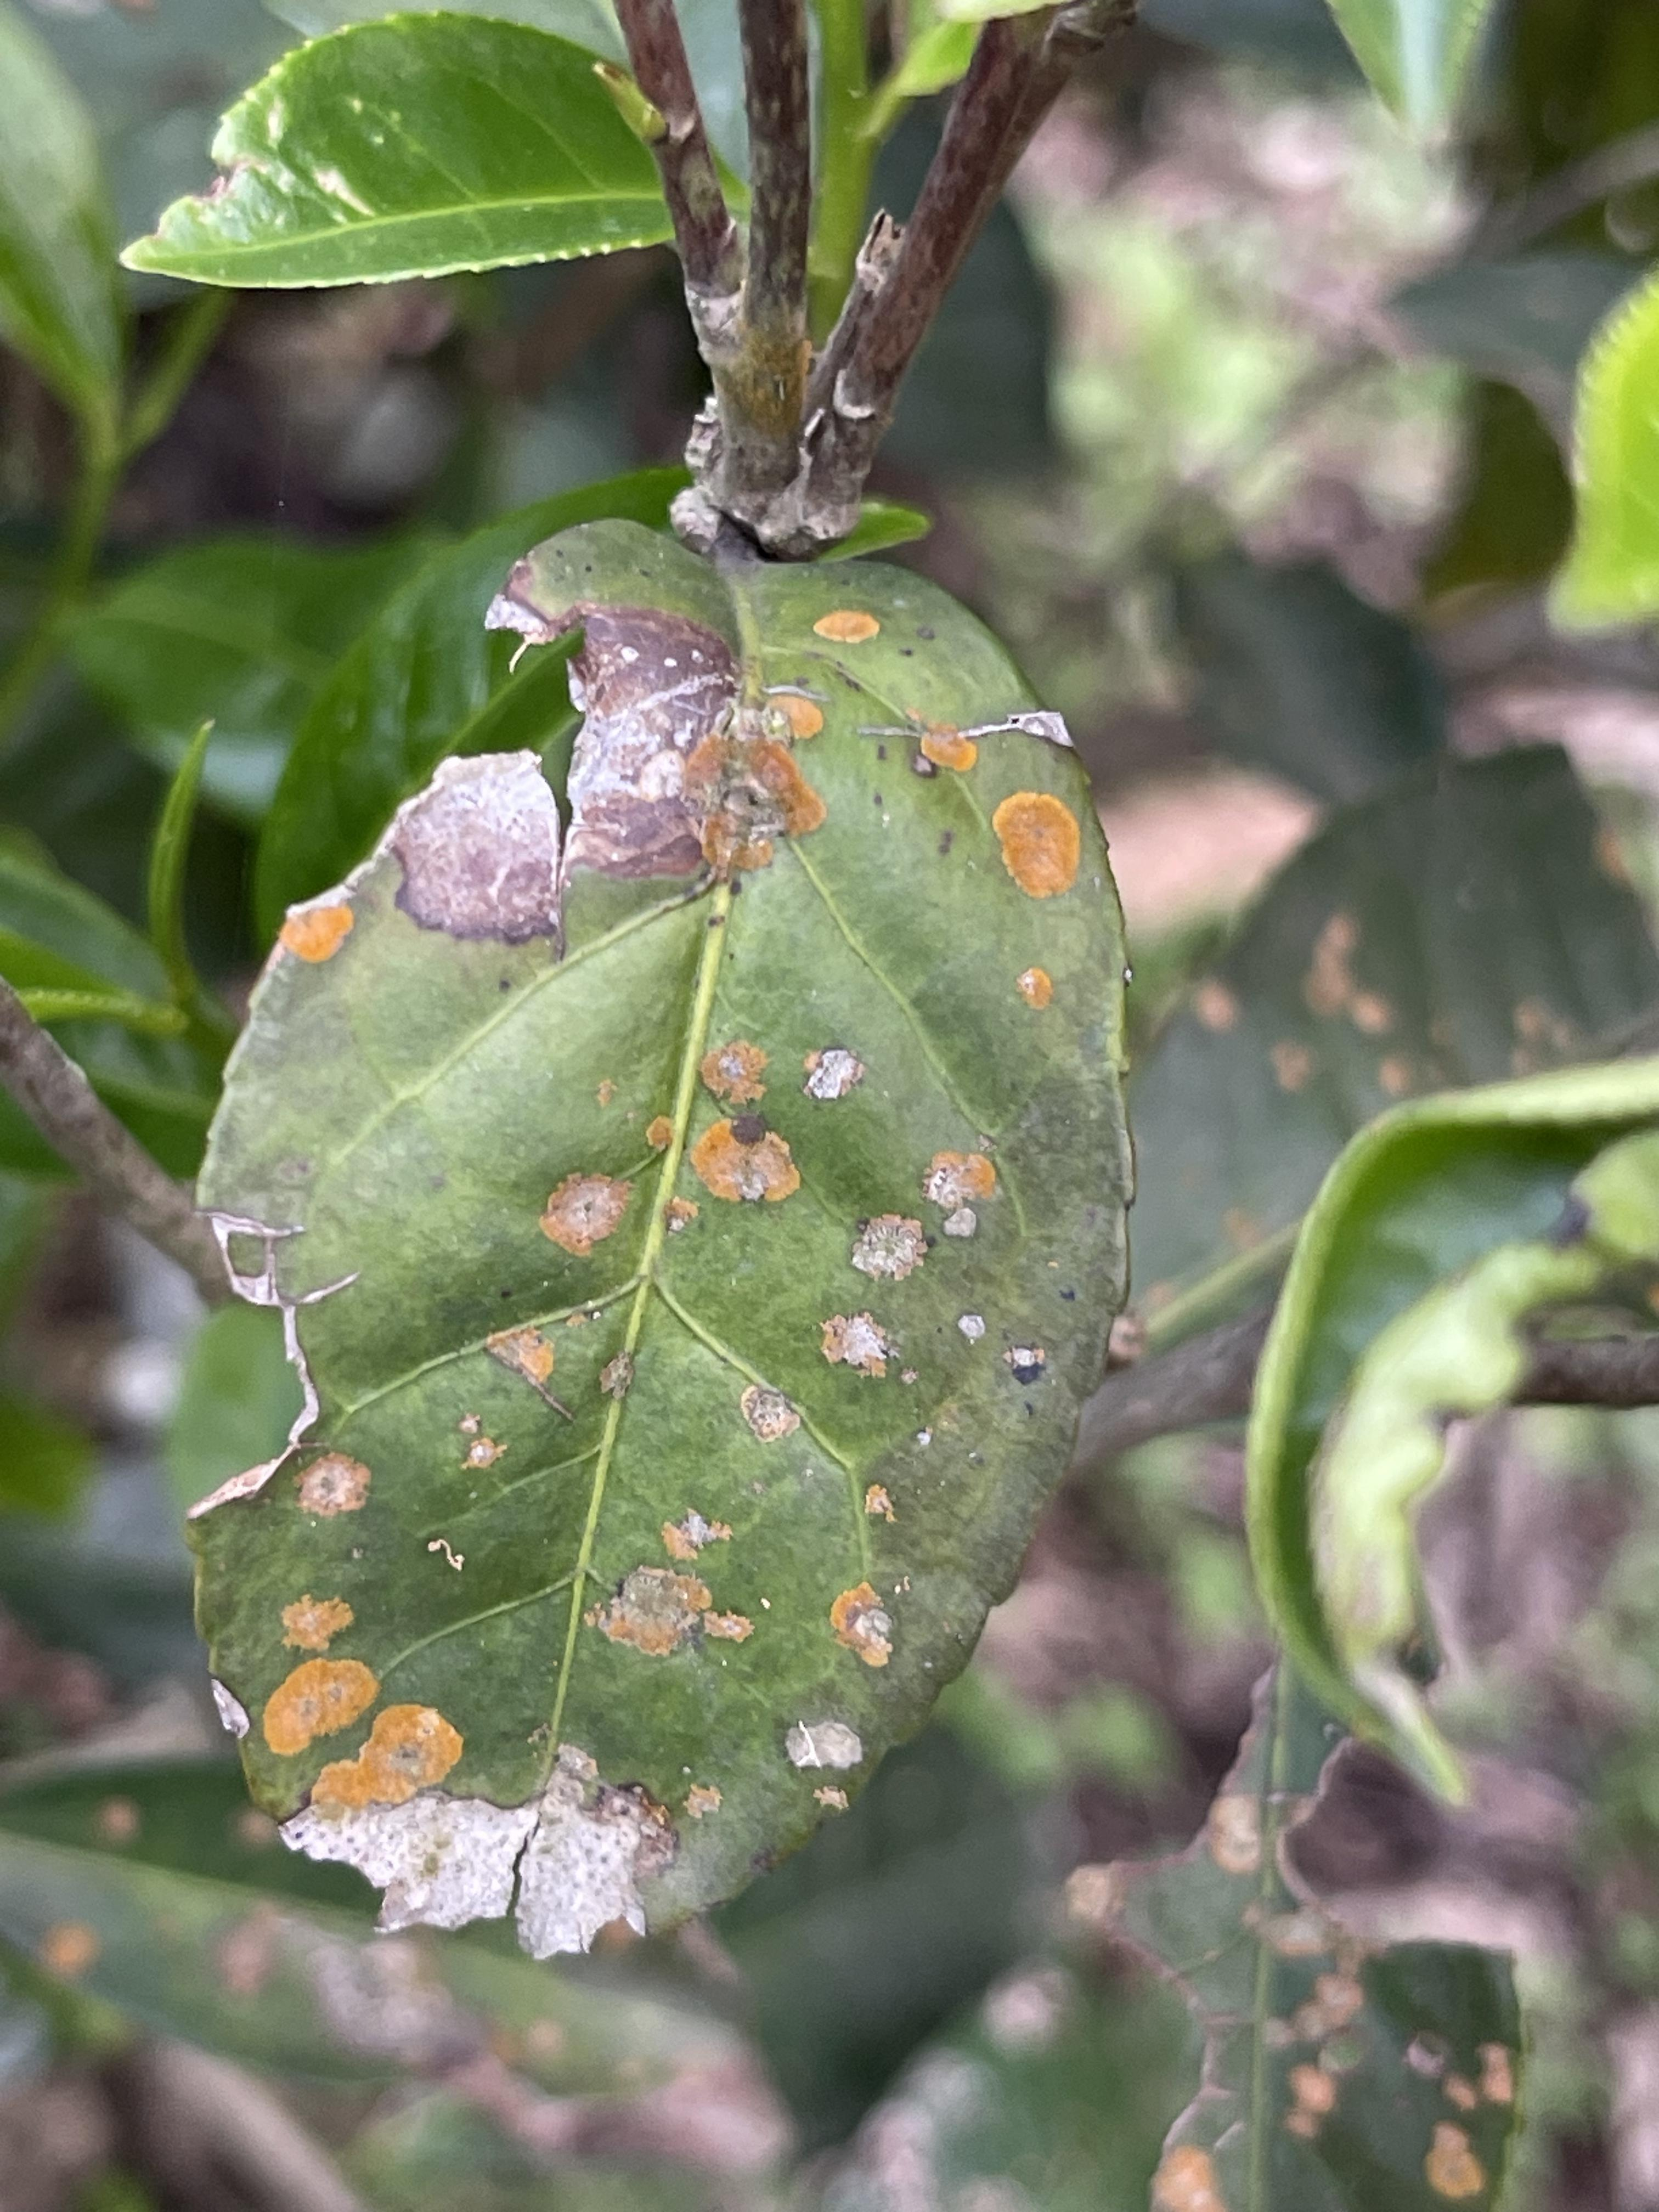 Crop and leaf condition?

tea, blight
